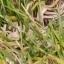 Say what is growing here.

grass
